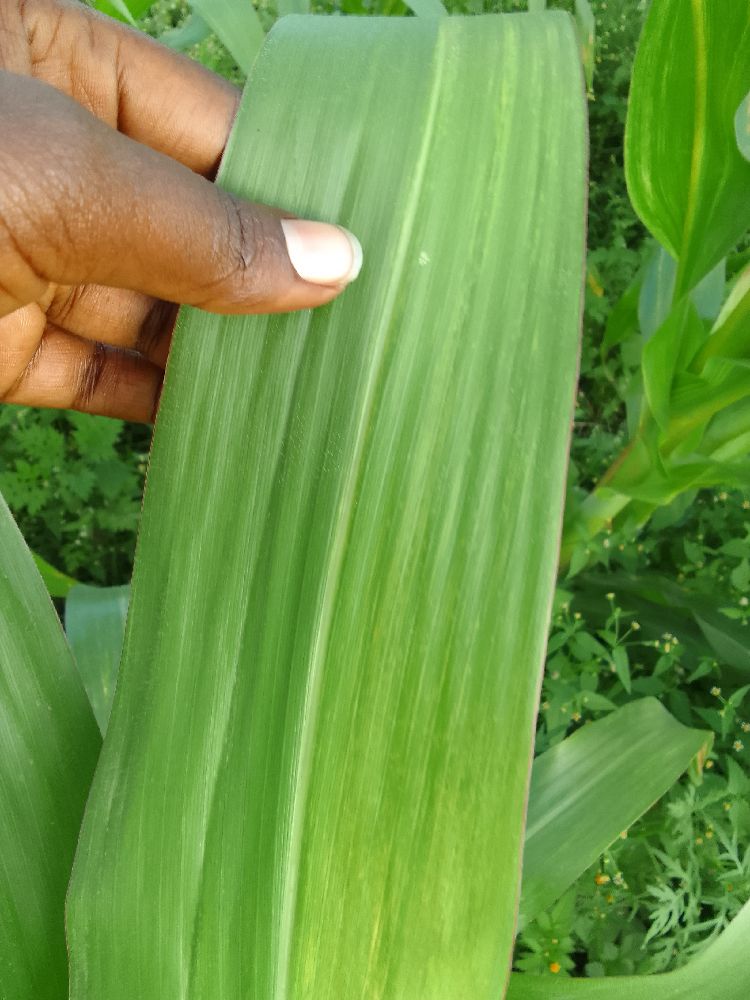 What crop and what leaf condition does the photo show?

maize, maize lethal necrosis
